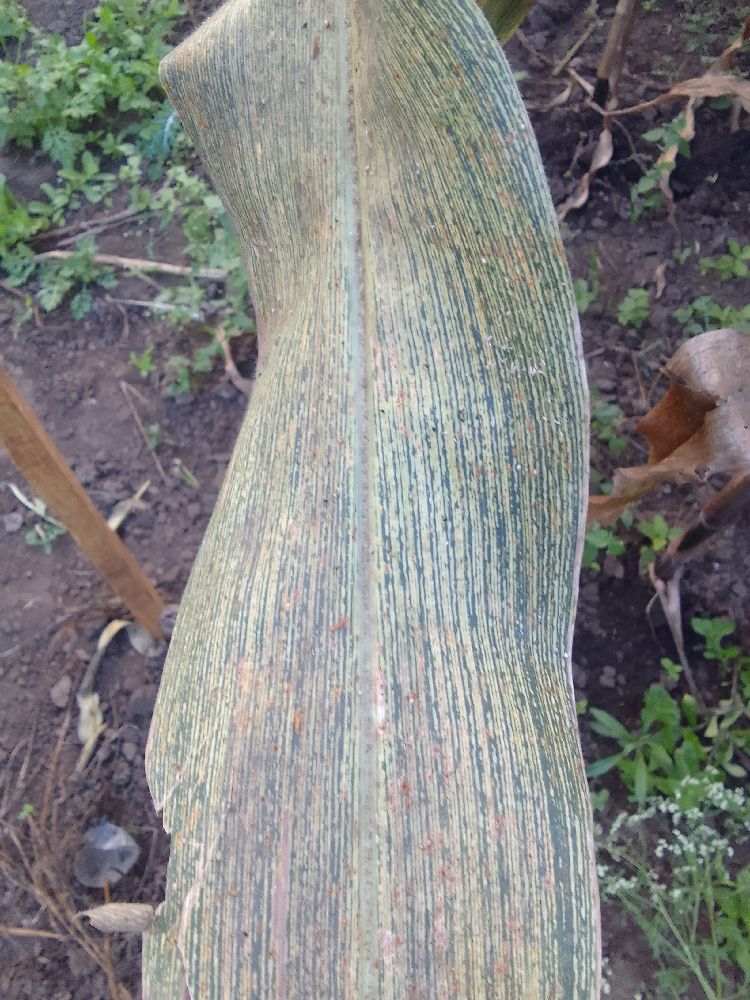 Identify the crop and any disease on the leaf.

maize, maize streak virus
